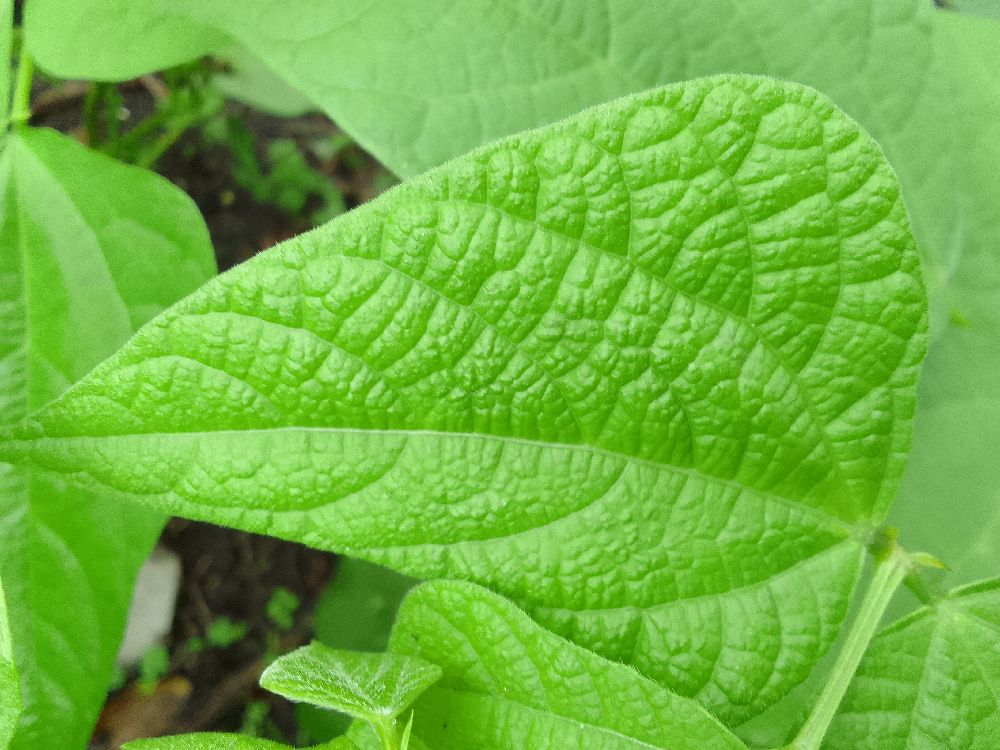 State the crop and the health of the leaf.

common bean, healthy
